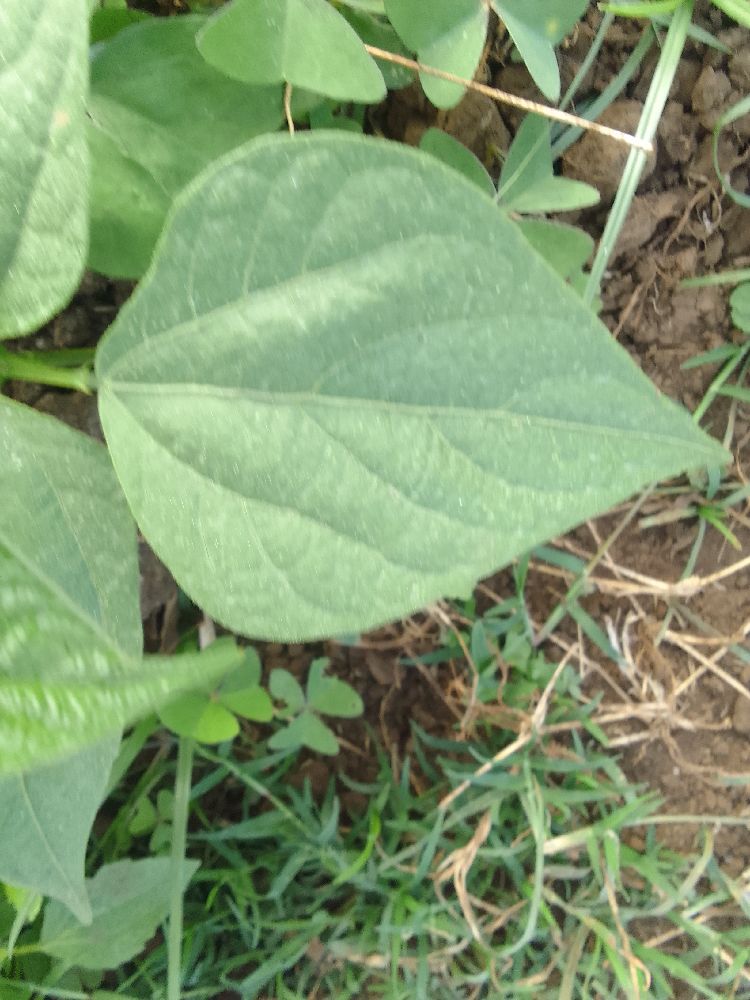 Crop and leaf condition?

common bean, healthy
